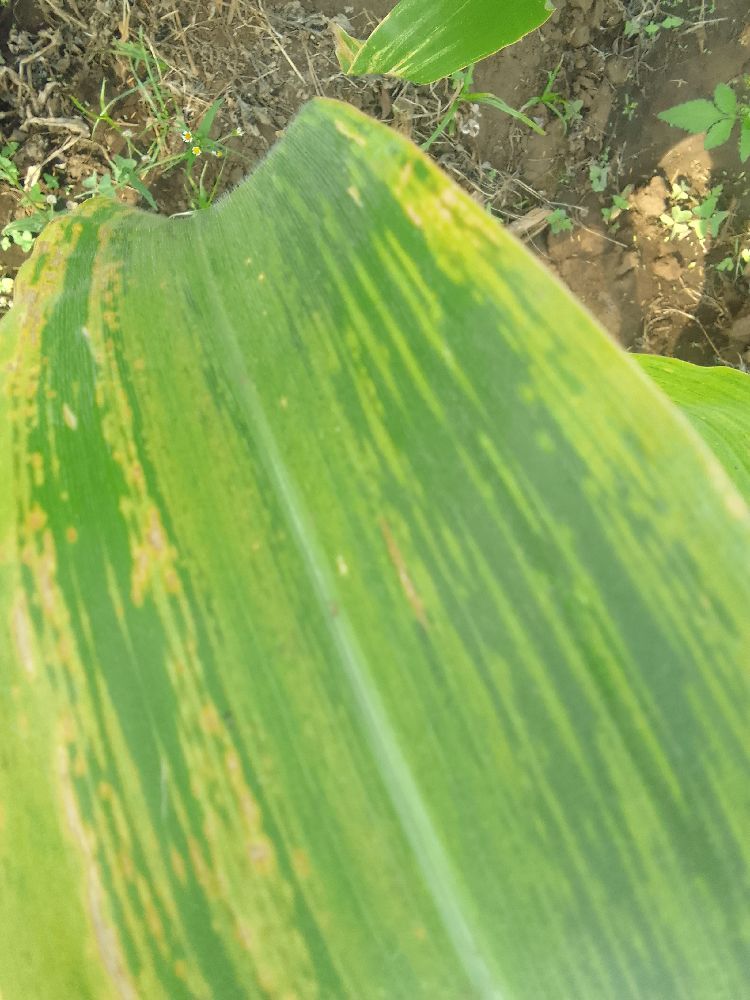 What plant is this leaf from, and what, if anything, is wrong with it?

maize, maize lethal necrosis
